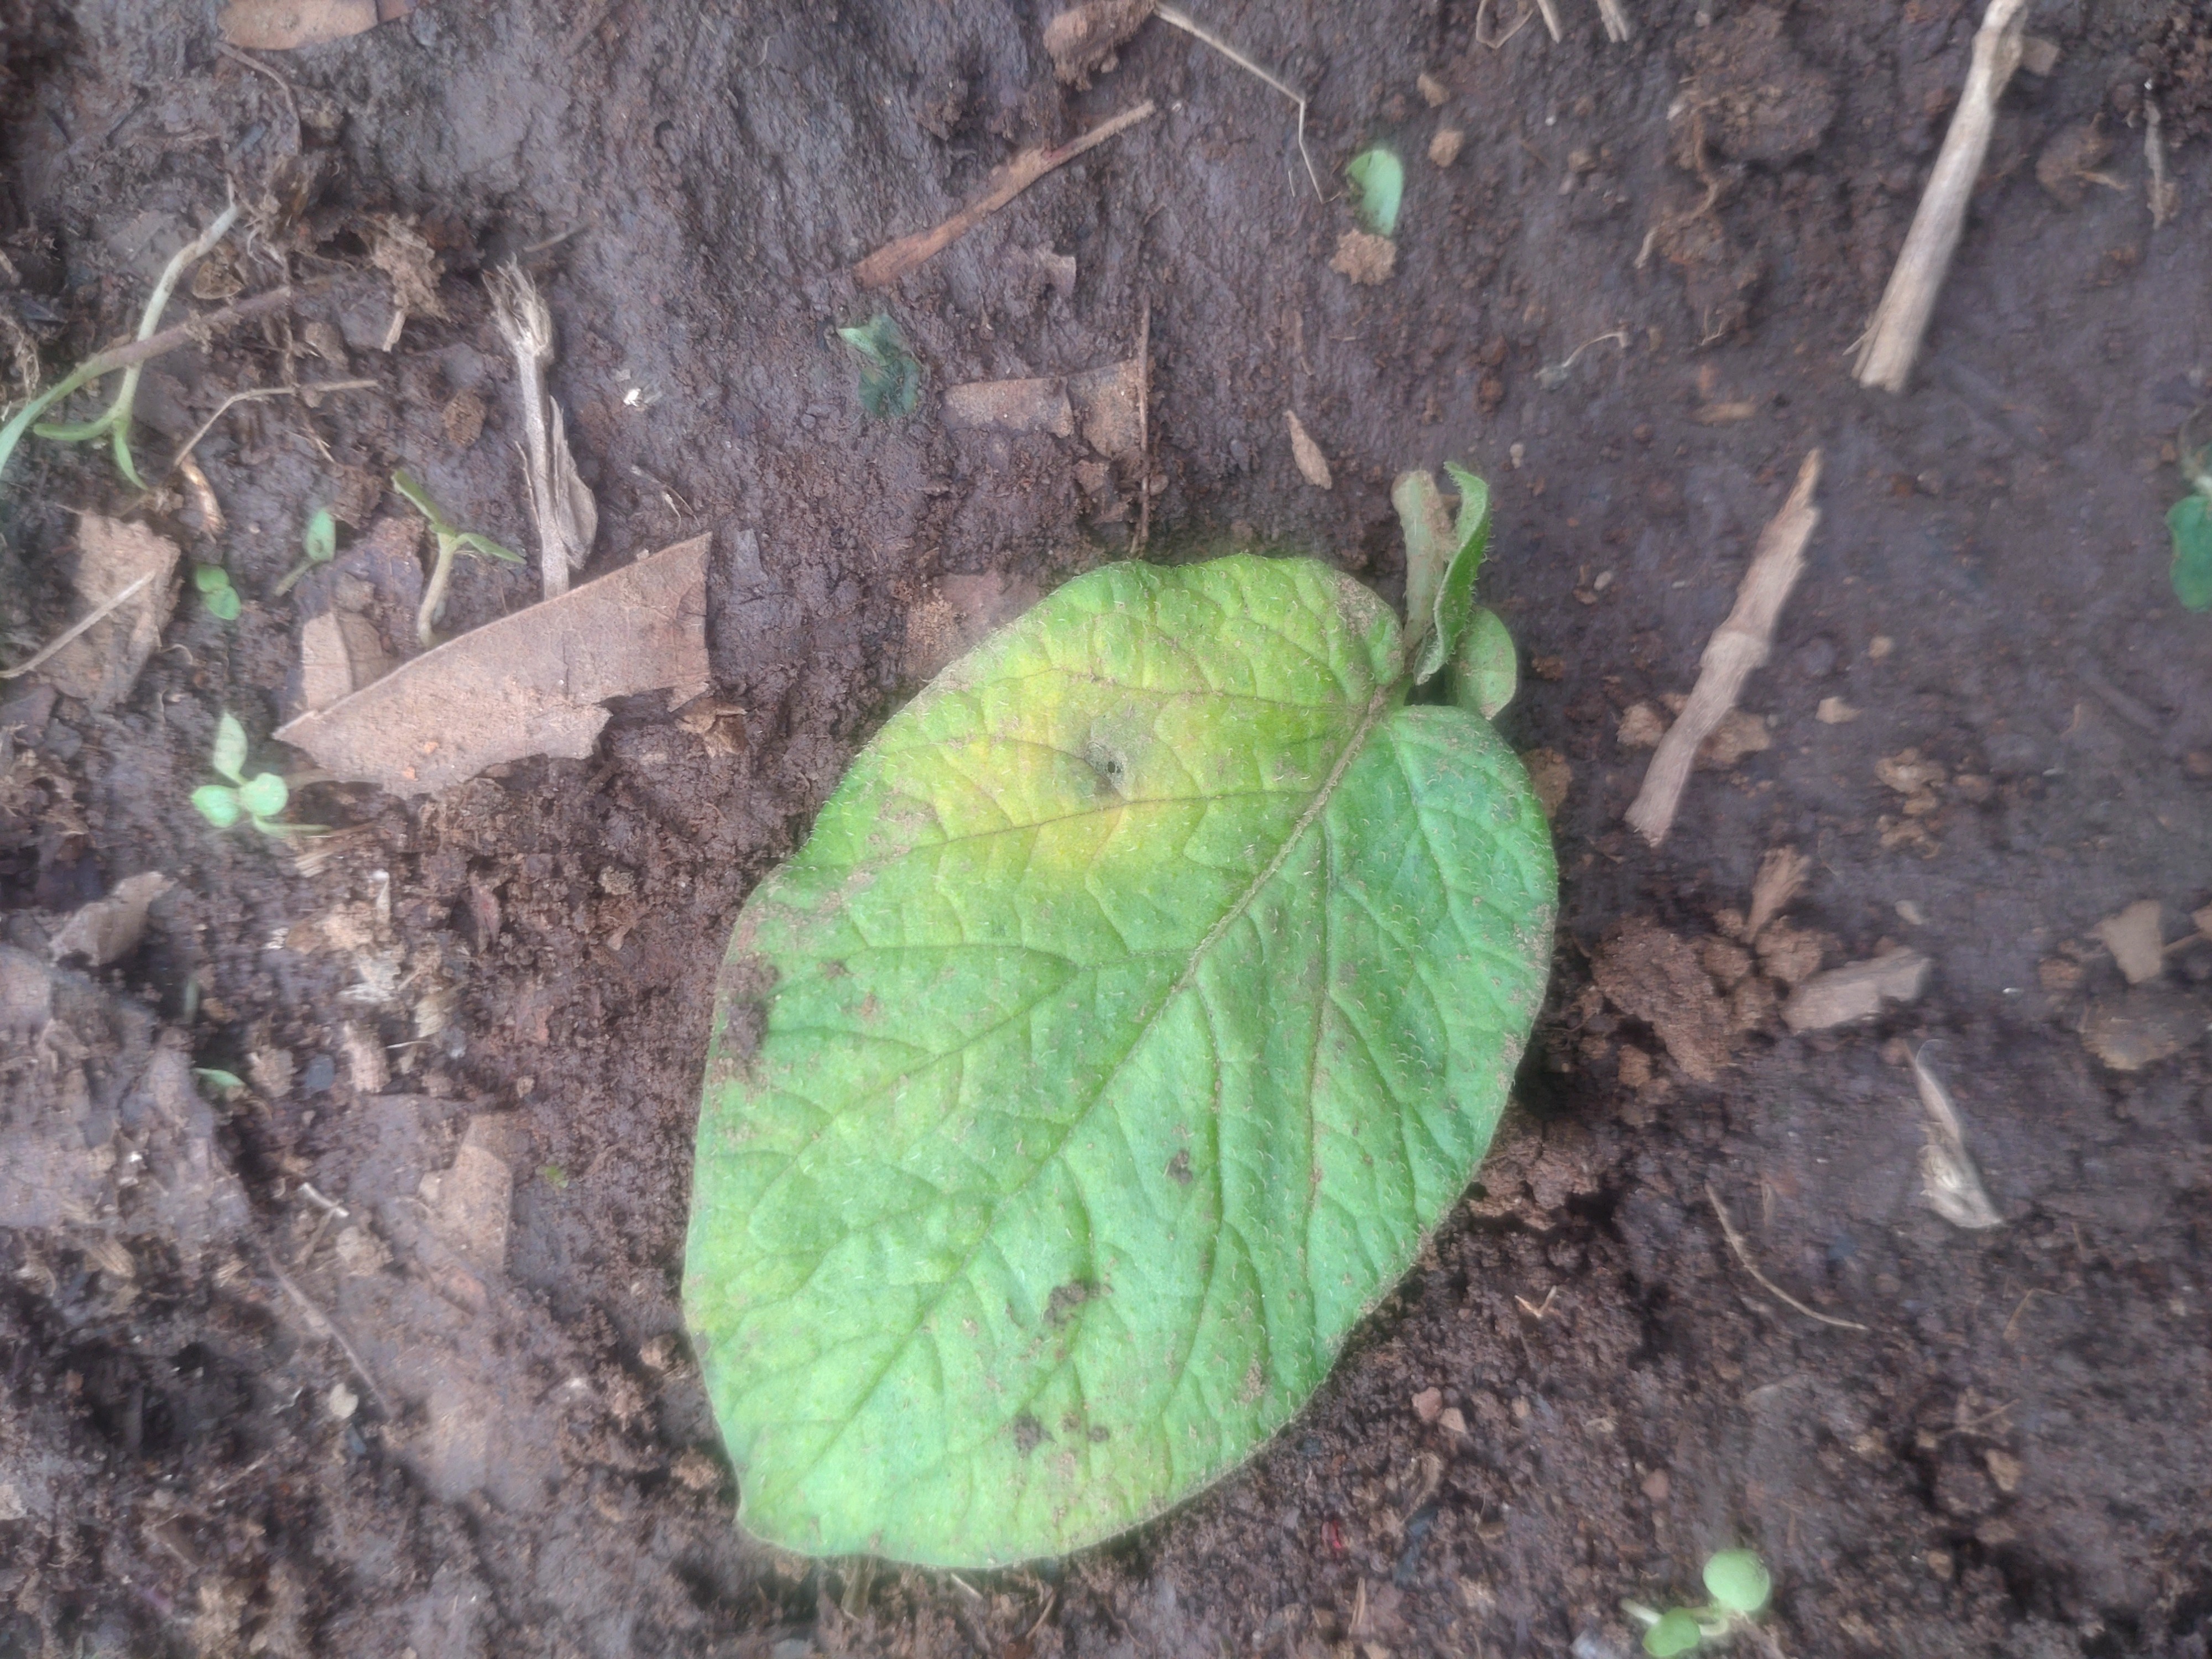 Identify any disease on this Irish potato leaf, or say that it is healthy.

late blight
